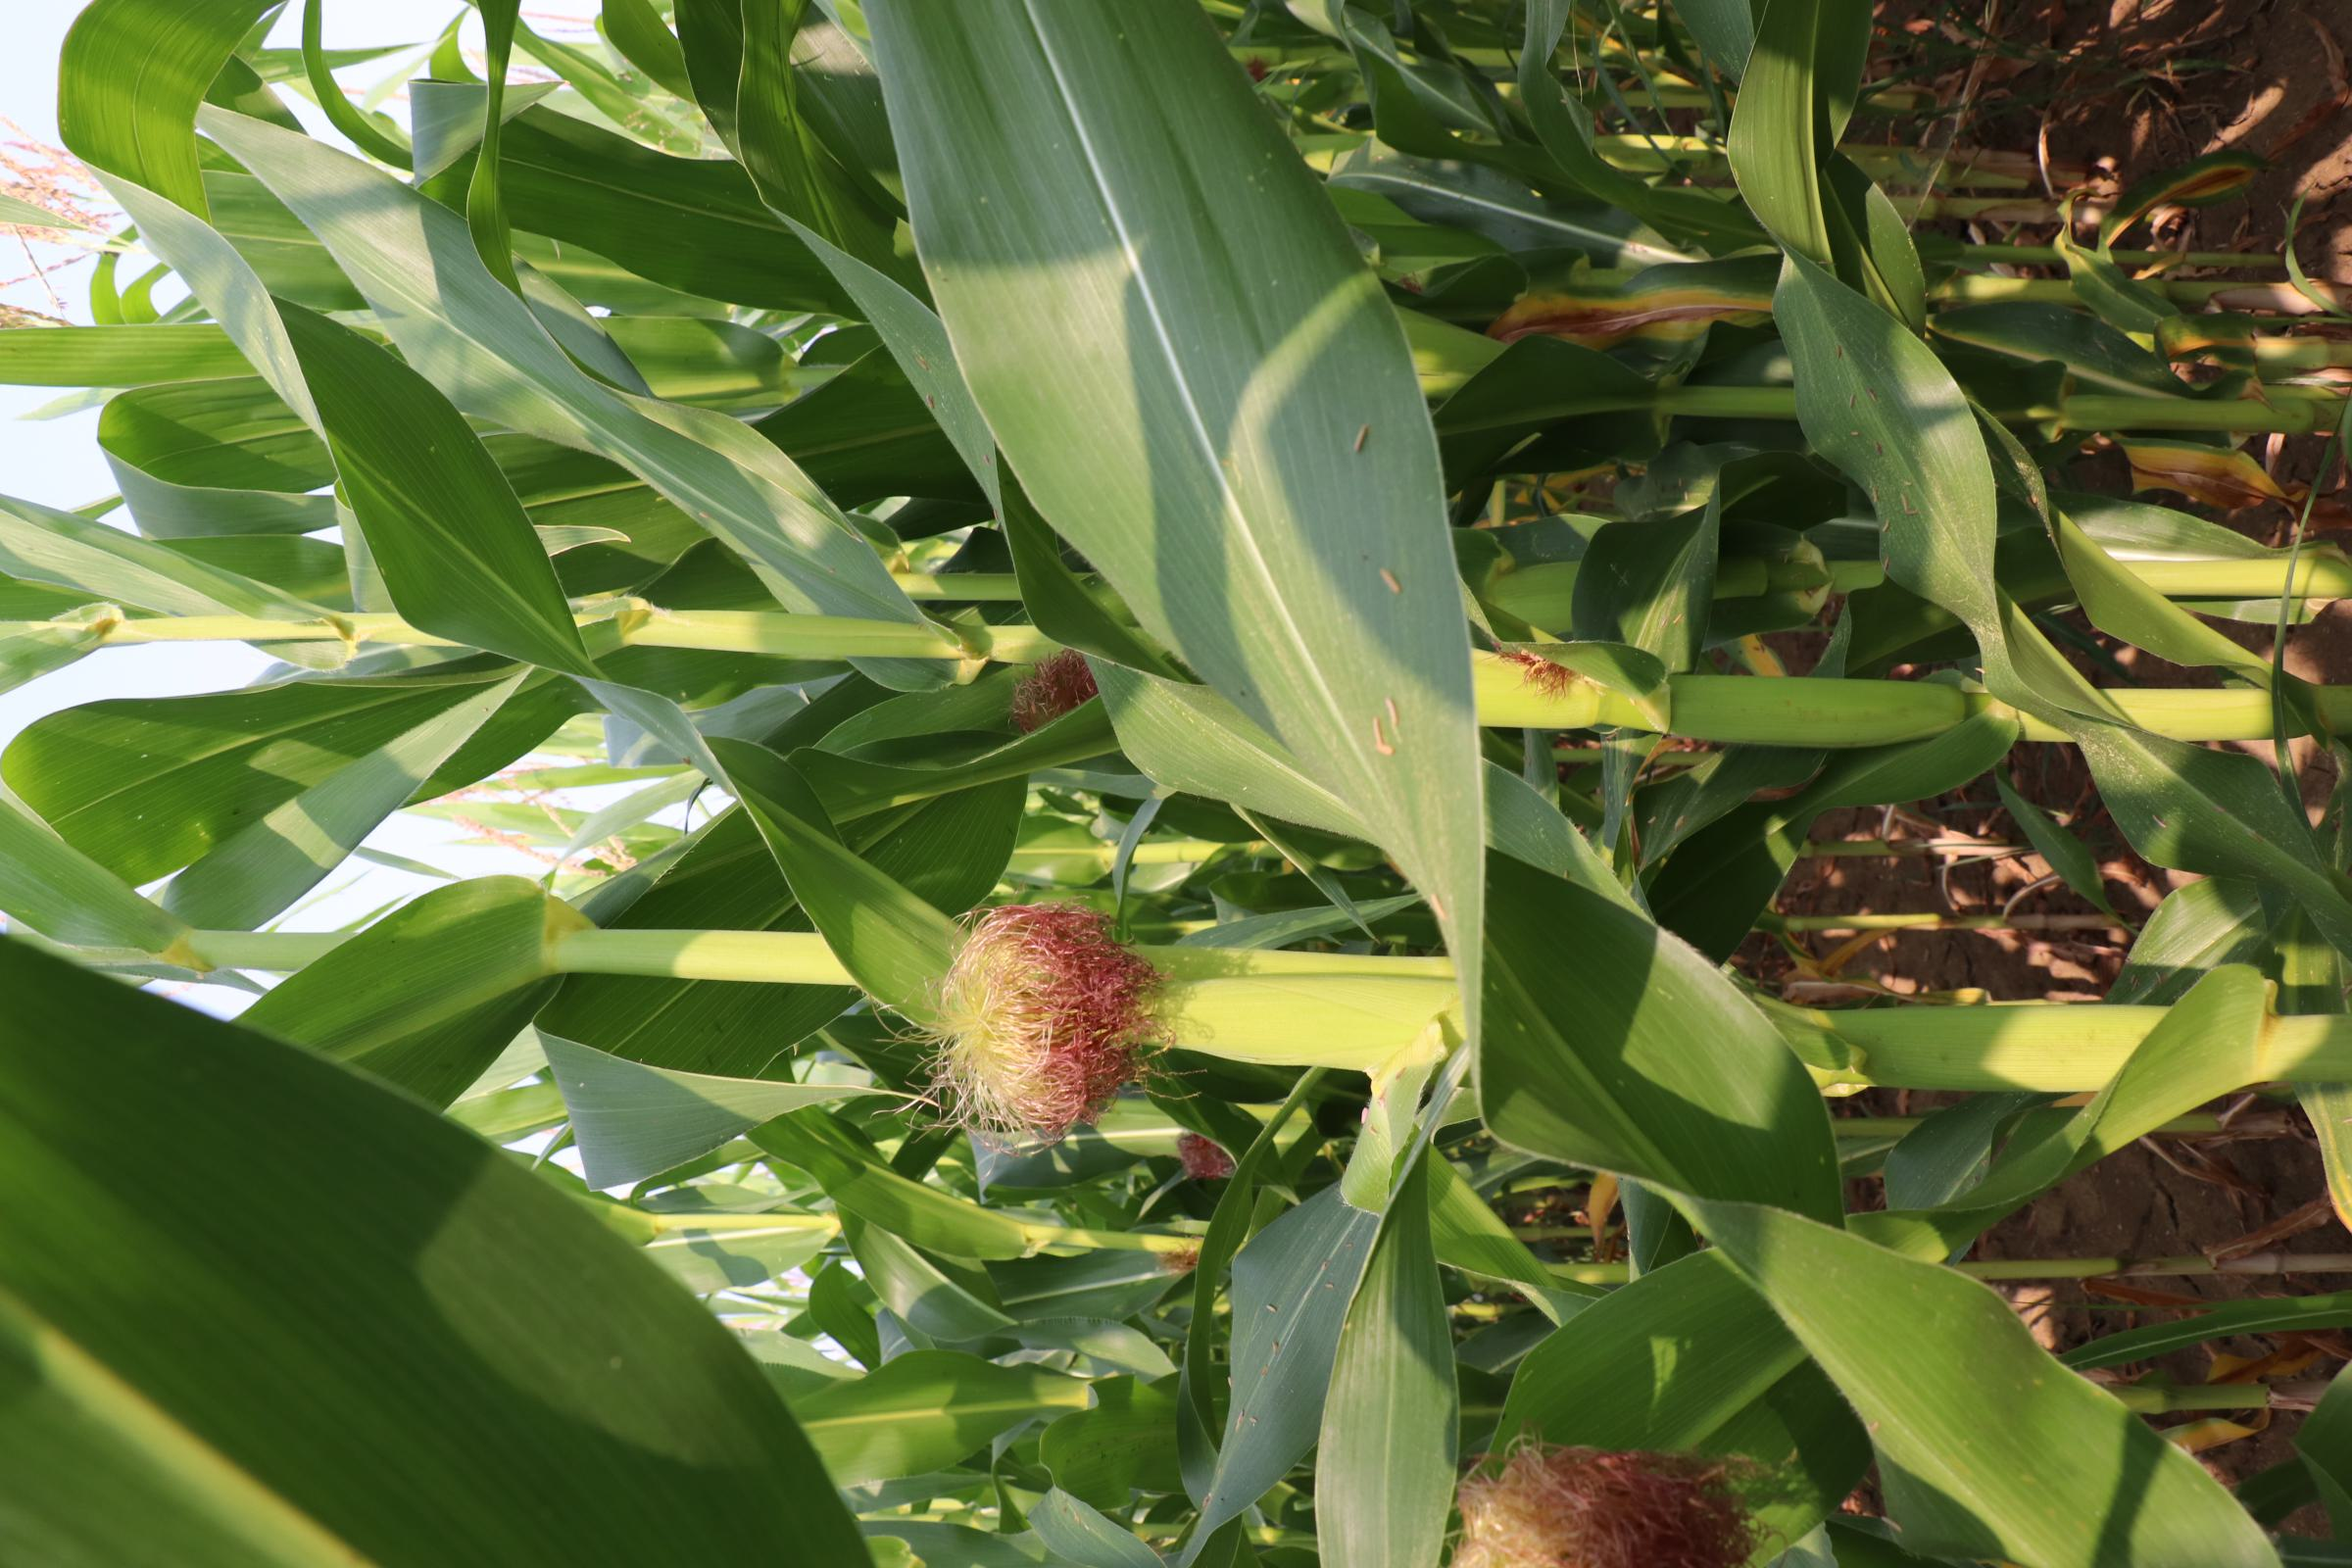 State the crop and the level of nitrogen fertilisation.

maize, no added nitrogen
